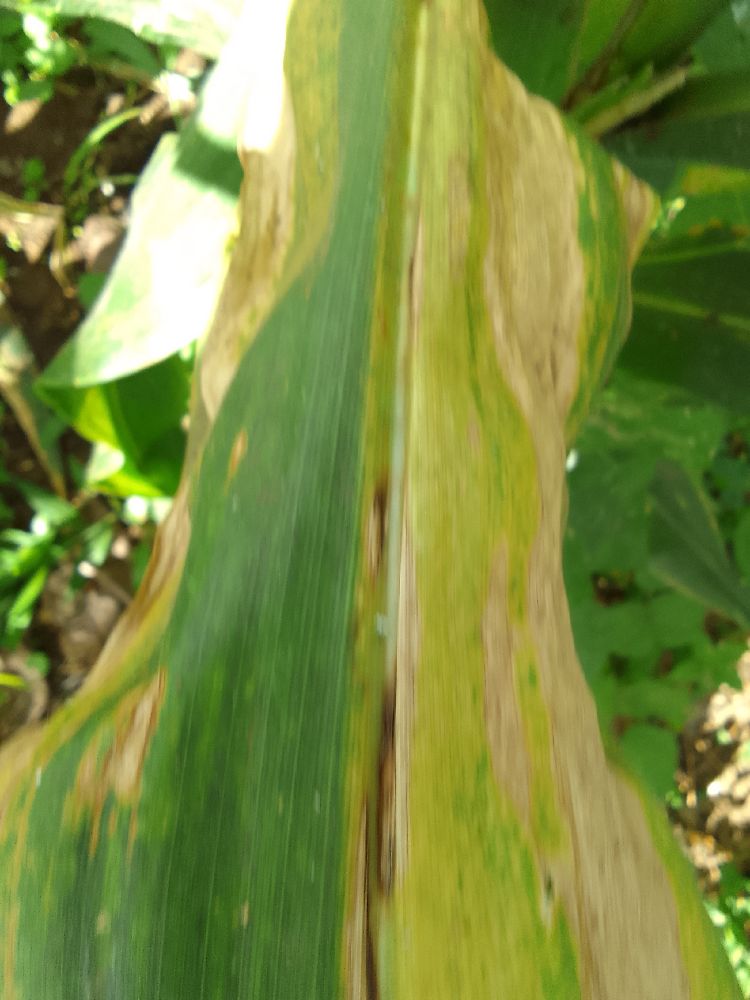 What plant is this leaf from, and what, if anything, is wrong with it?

maize, maize lethal necrosis
